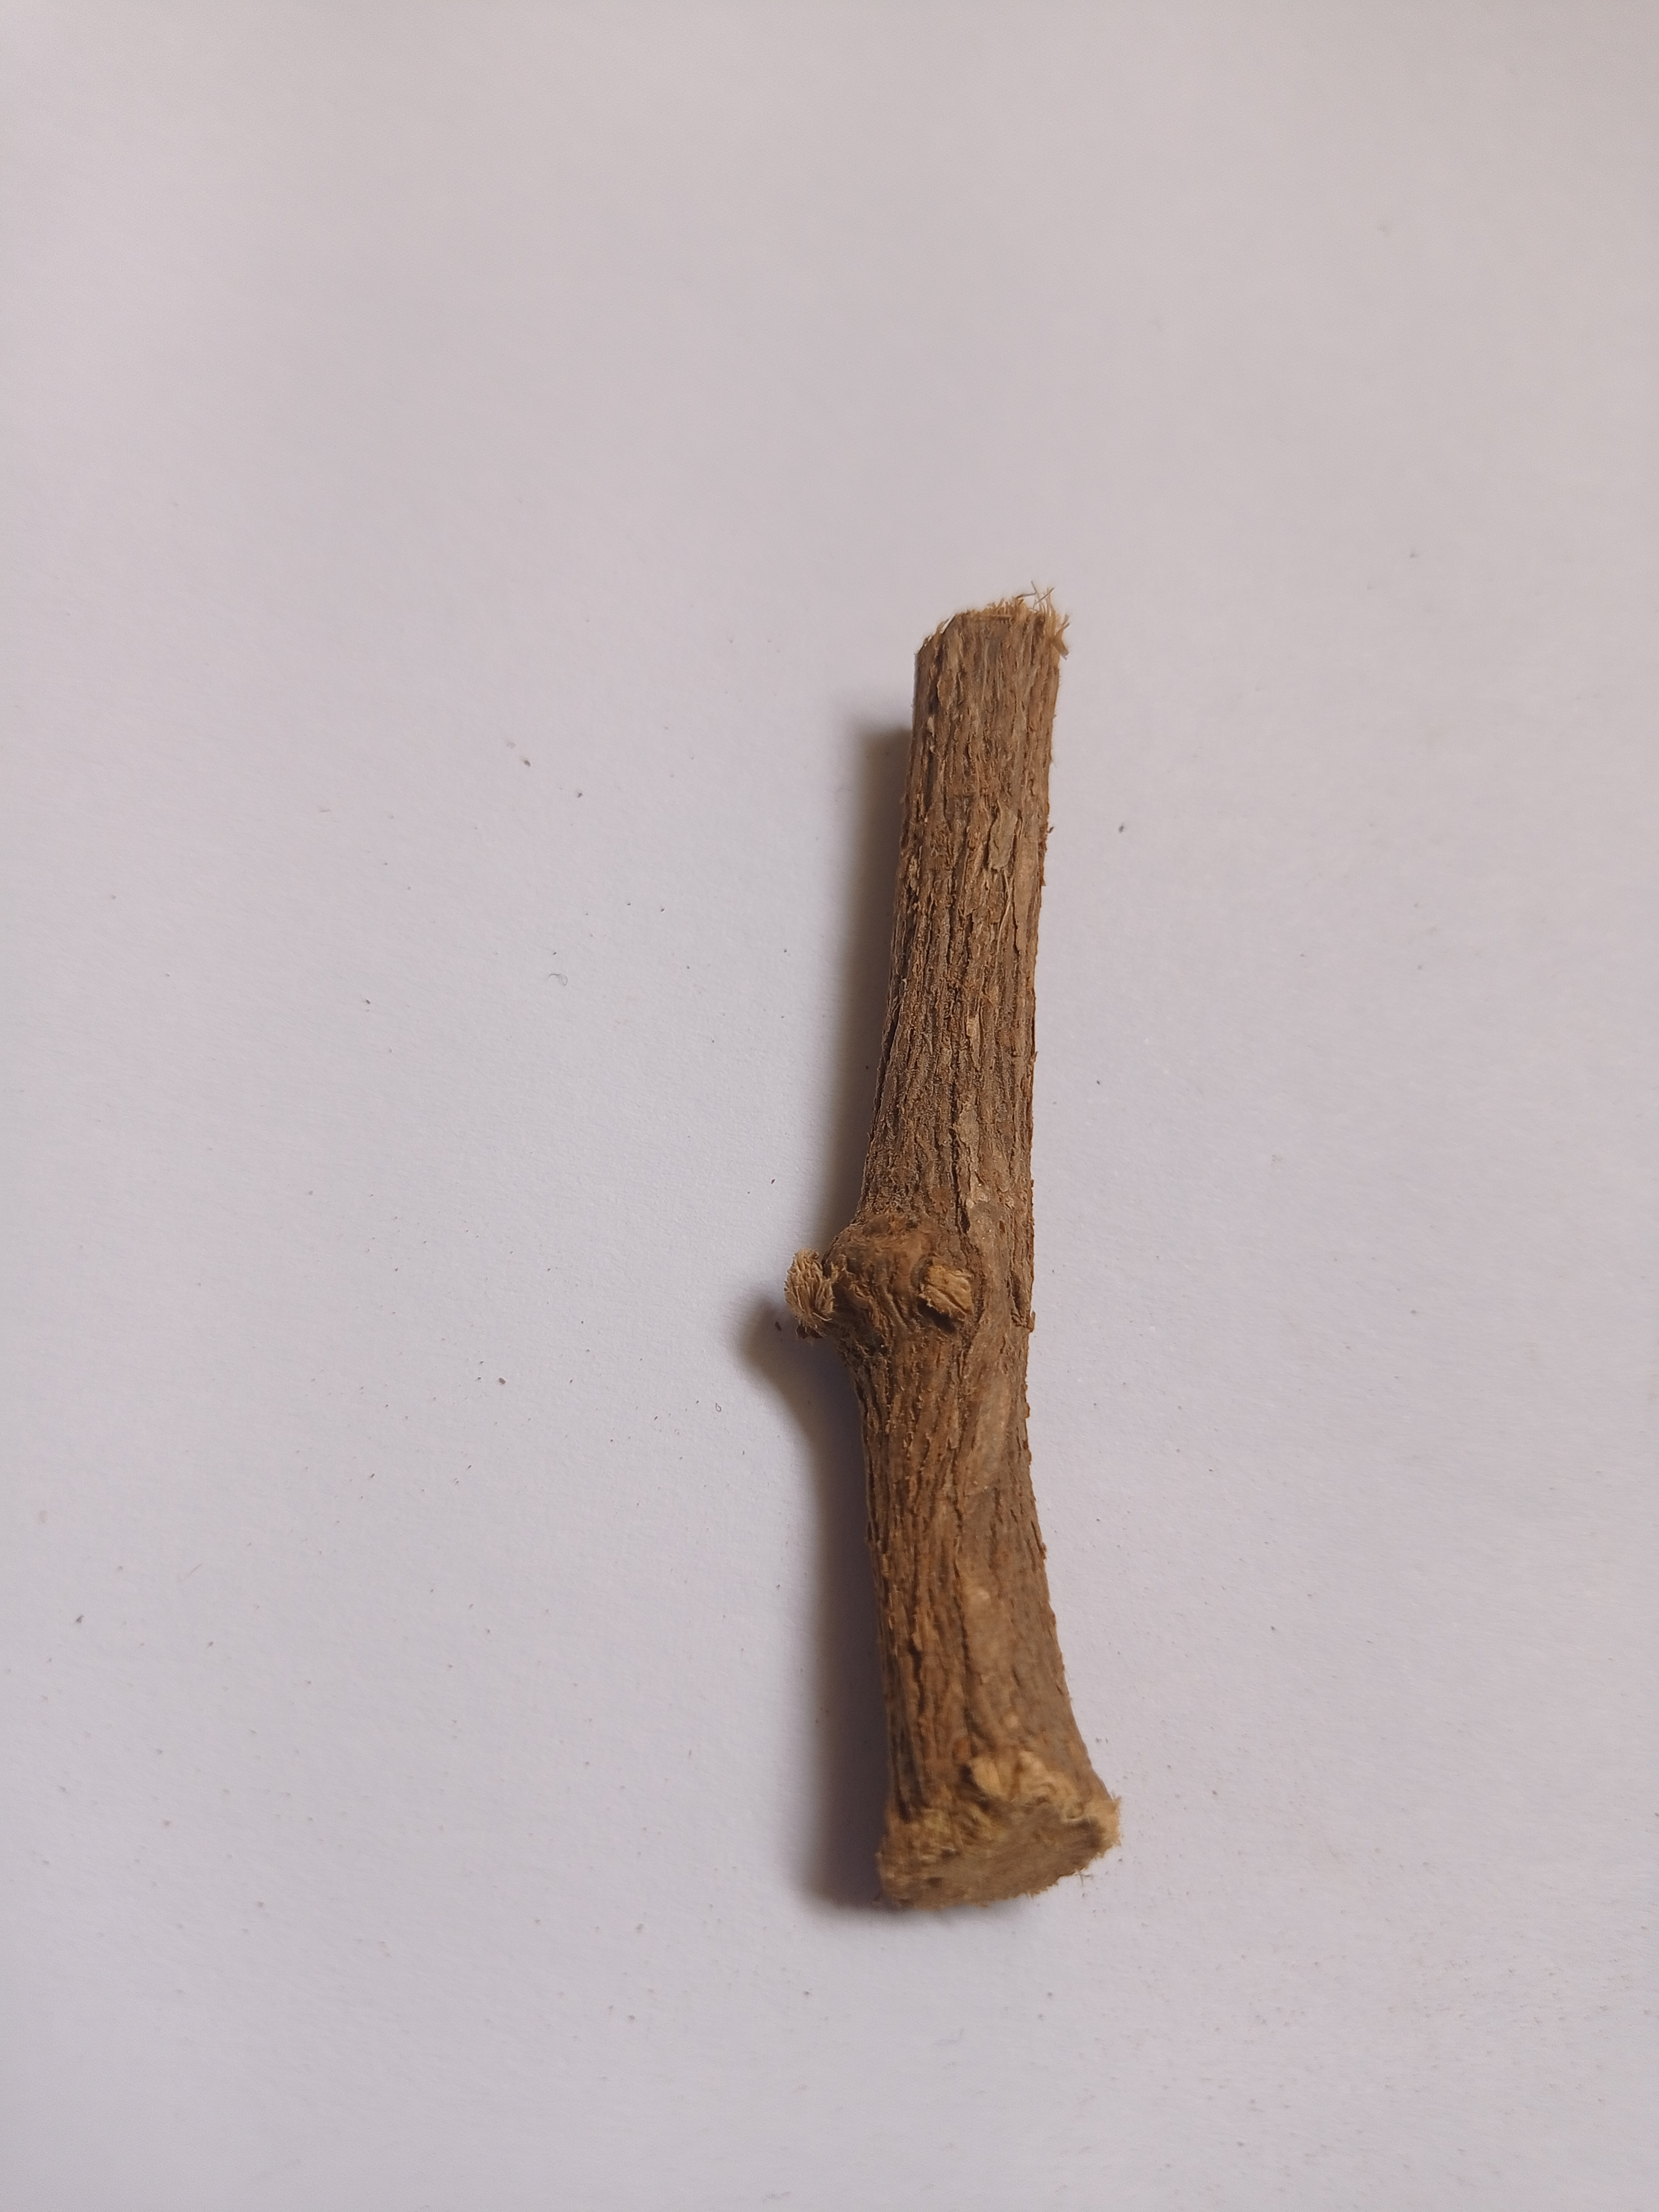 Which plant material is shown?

jesthamadh
